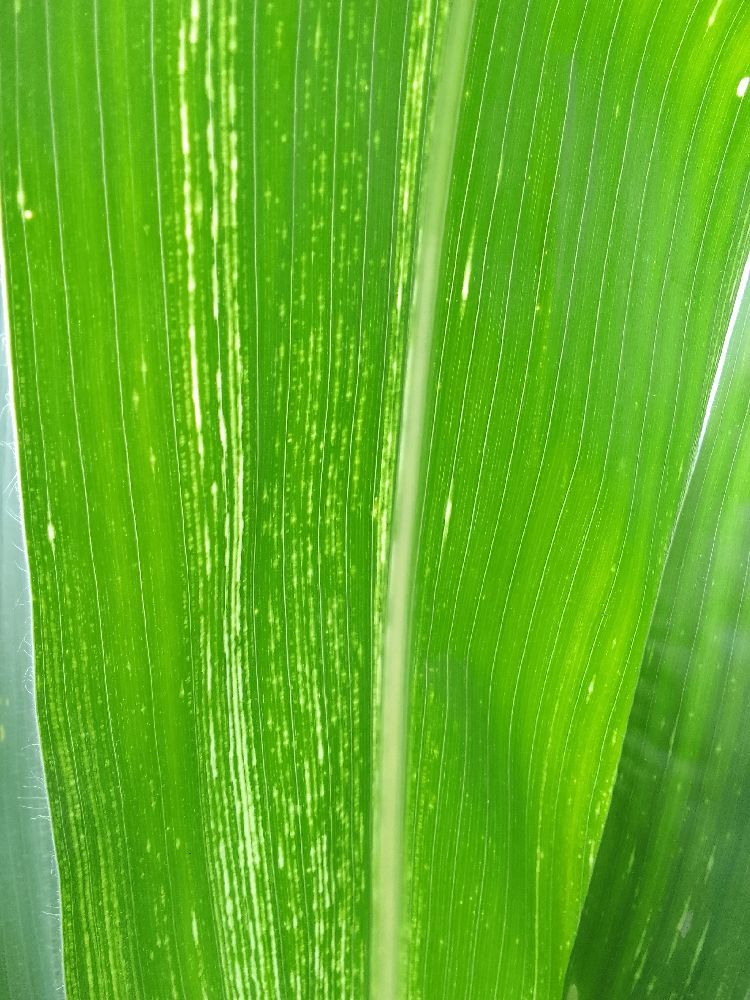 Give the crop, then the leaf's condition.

maize, maize streak virus
